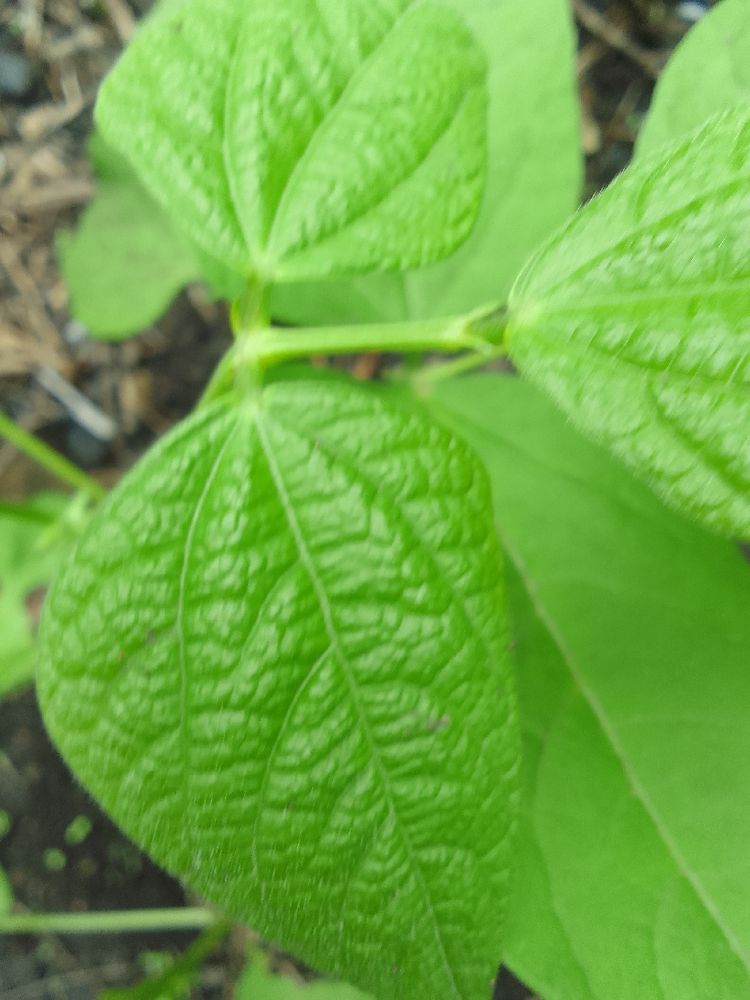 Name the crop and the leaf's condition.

common bean, healthy
